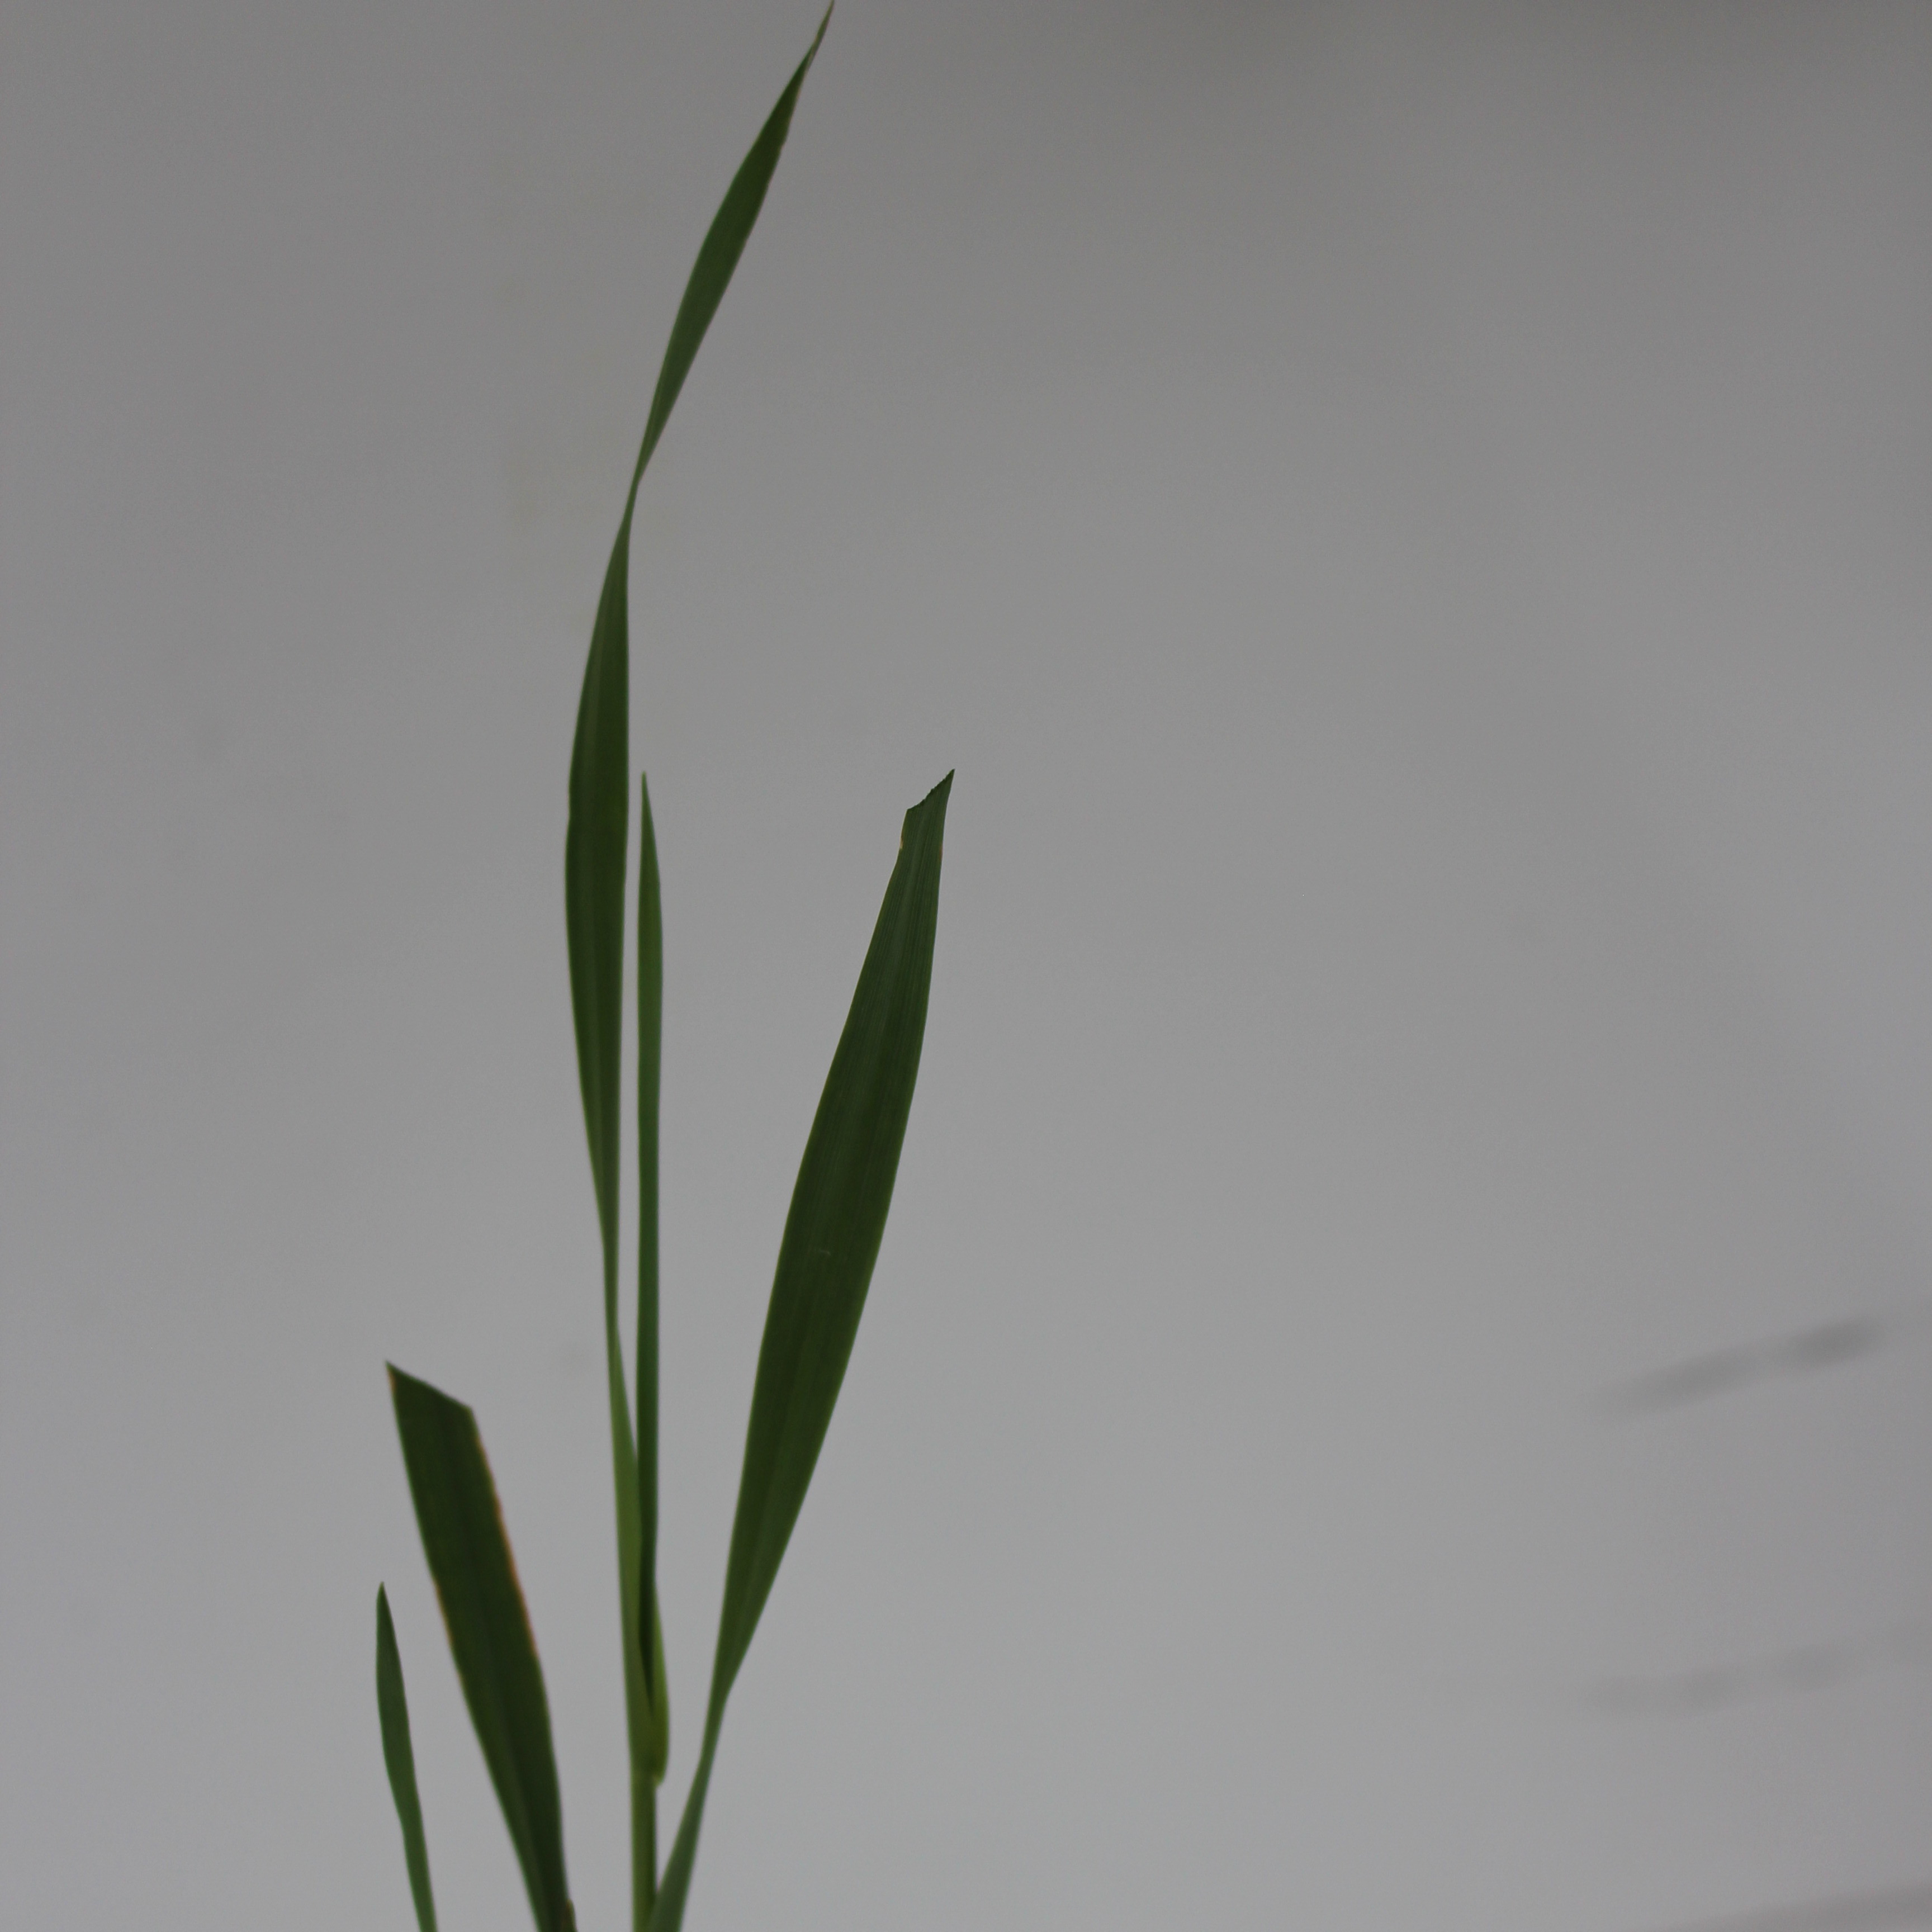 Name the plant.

Avena sterilis
